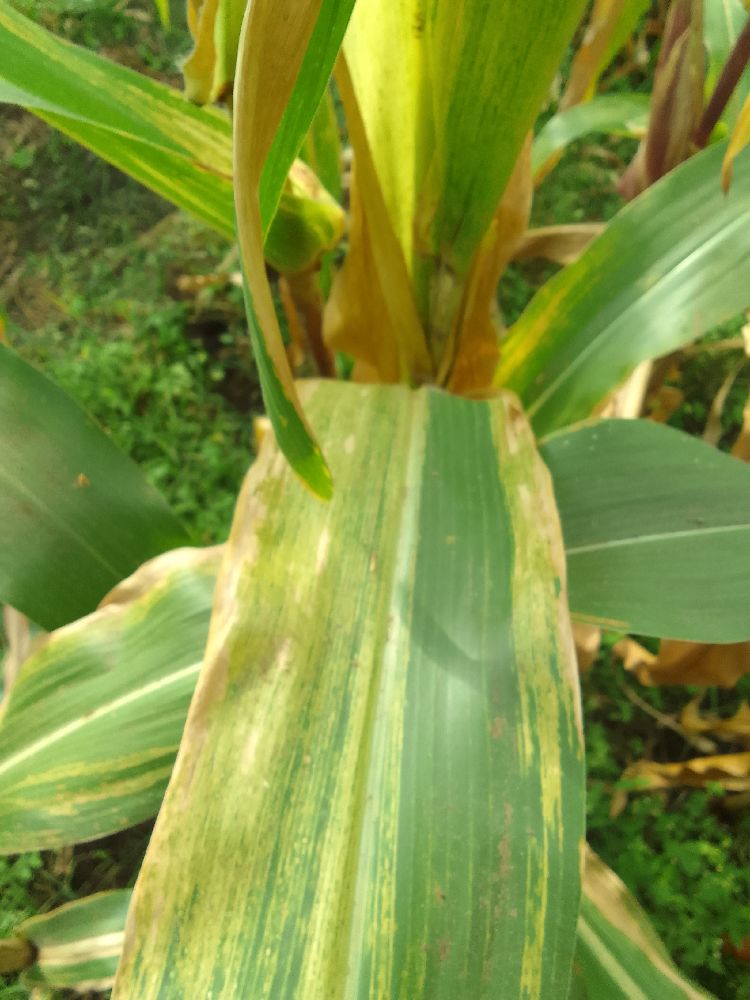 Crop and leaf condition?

maize, maize lethal necrosis
